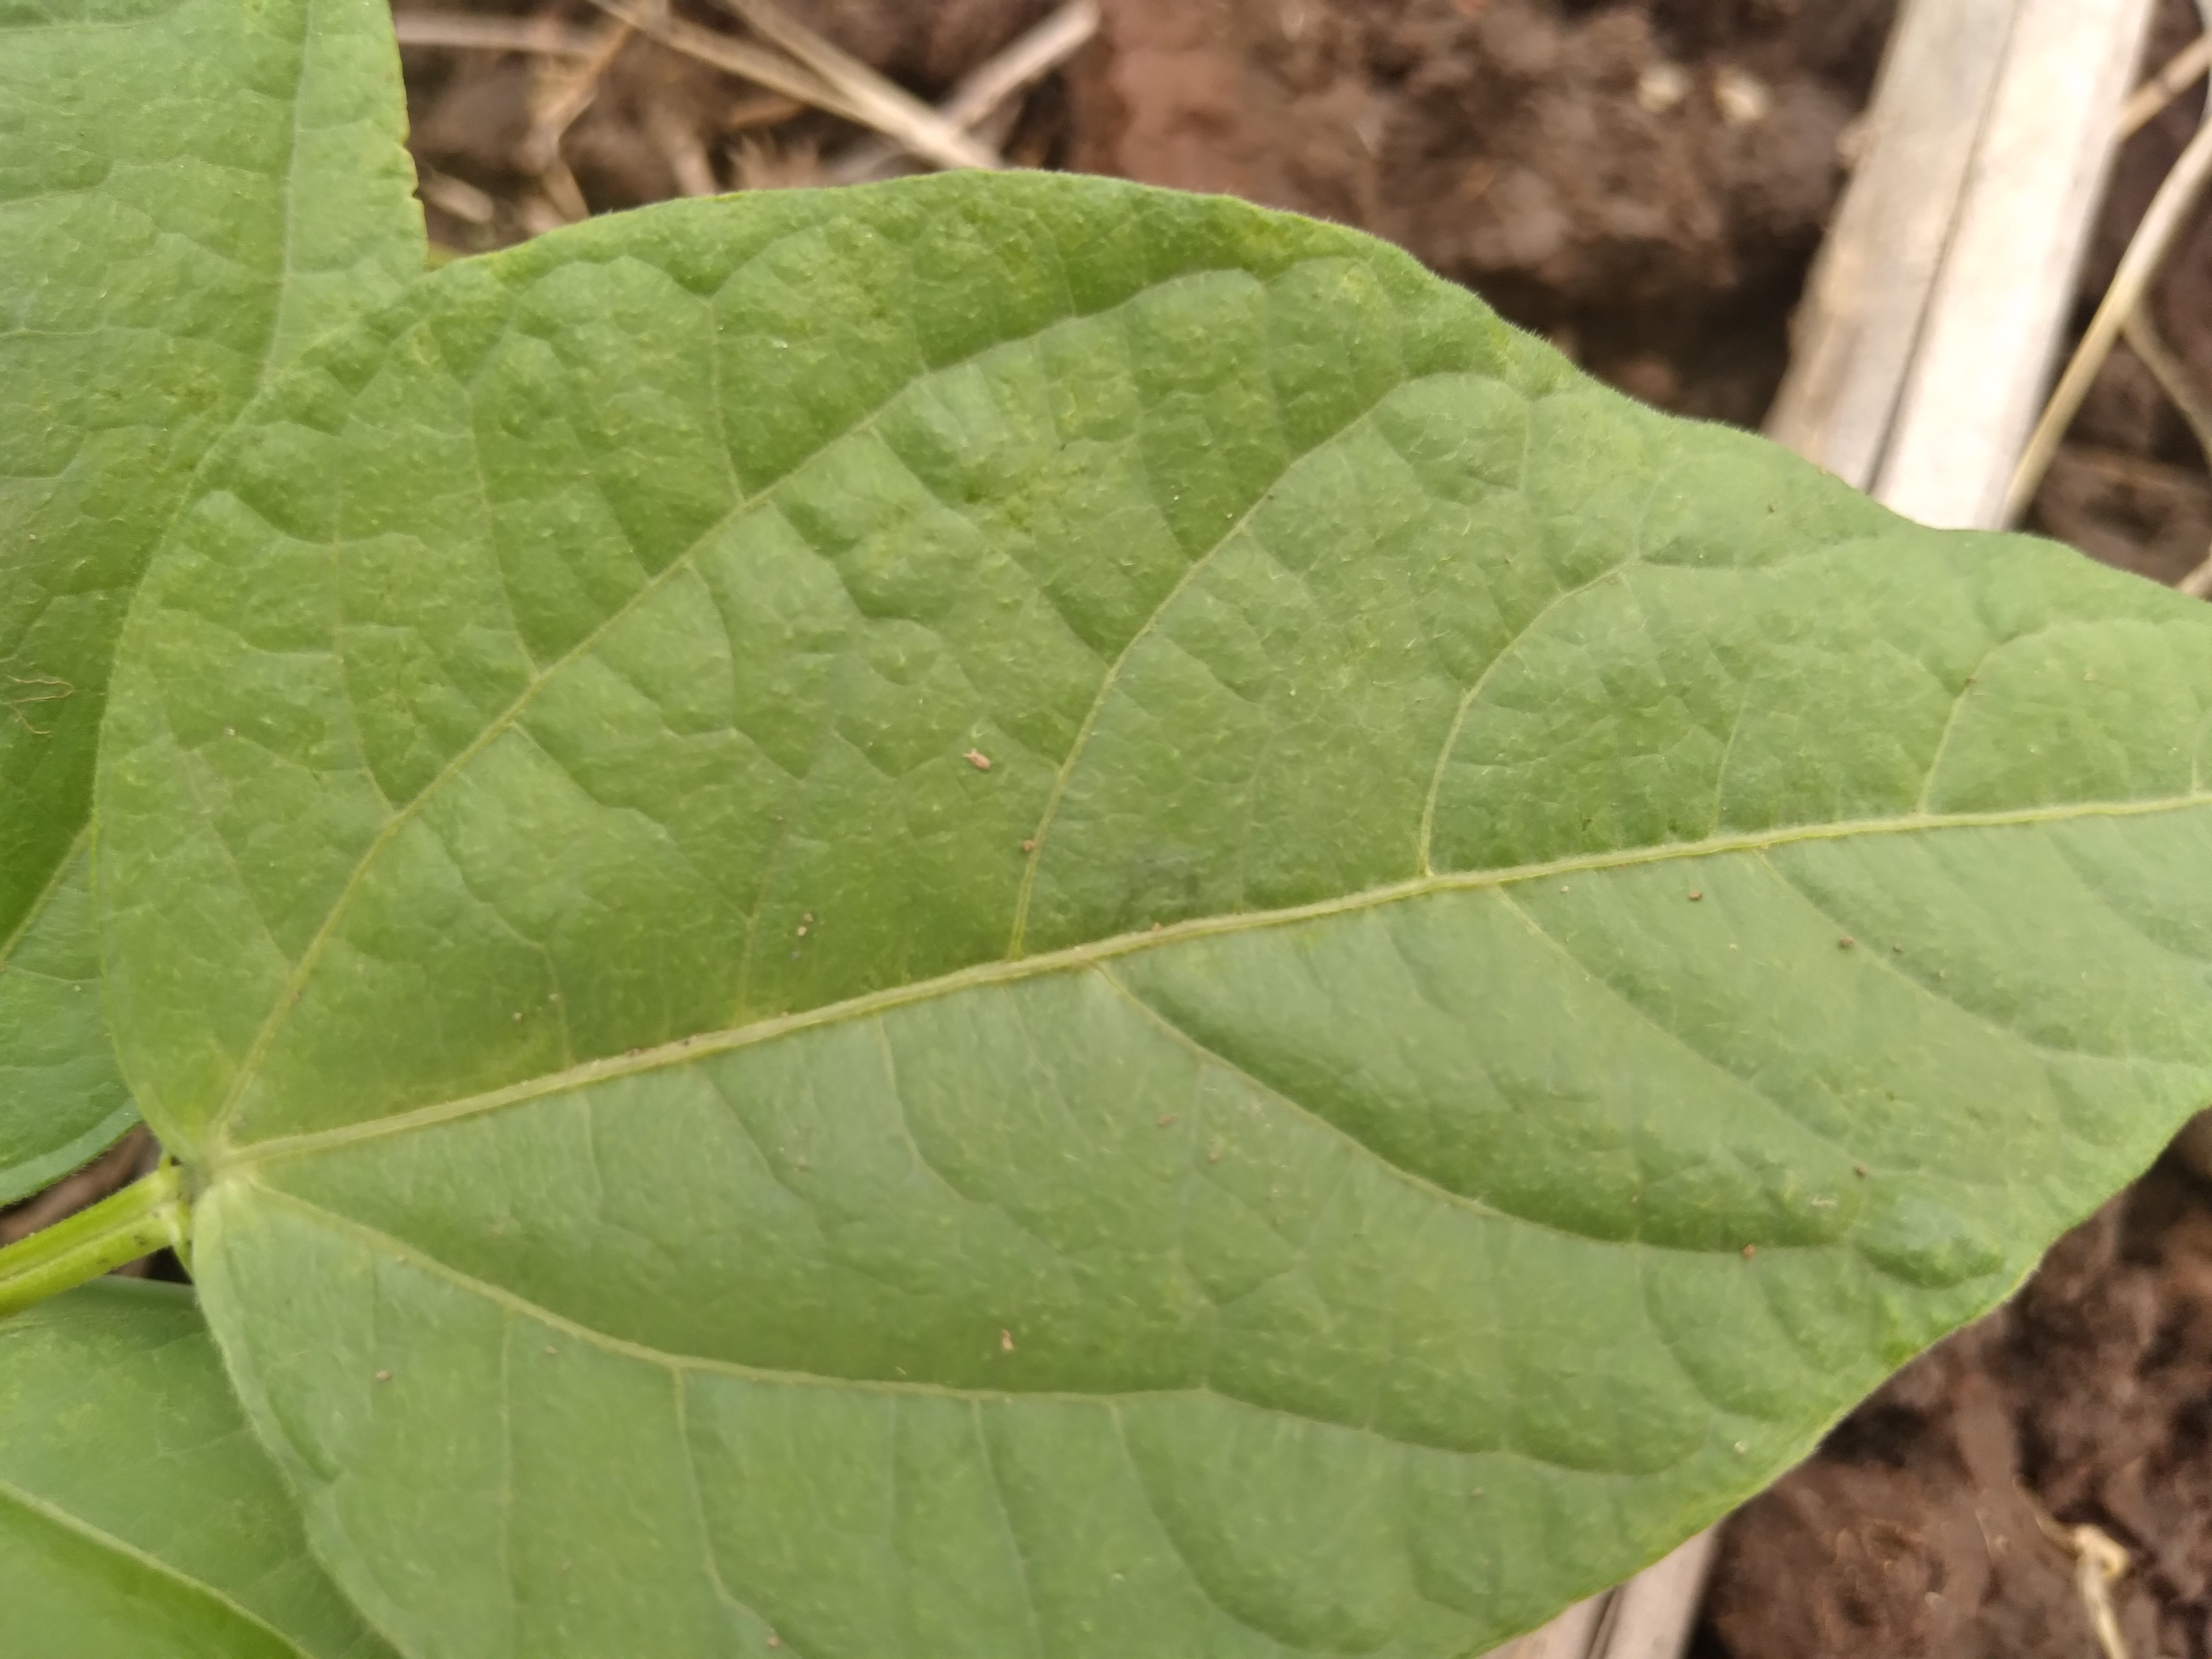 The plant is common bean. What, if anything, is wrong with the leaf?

healthy
